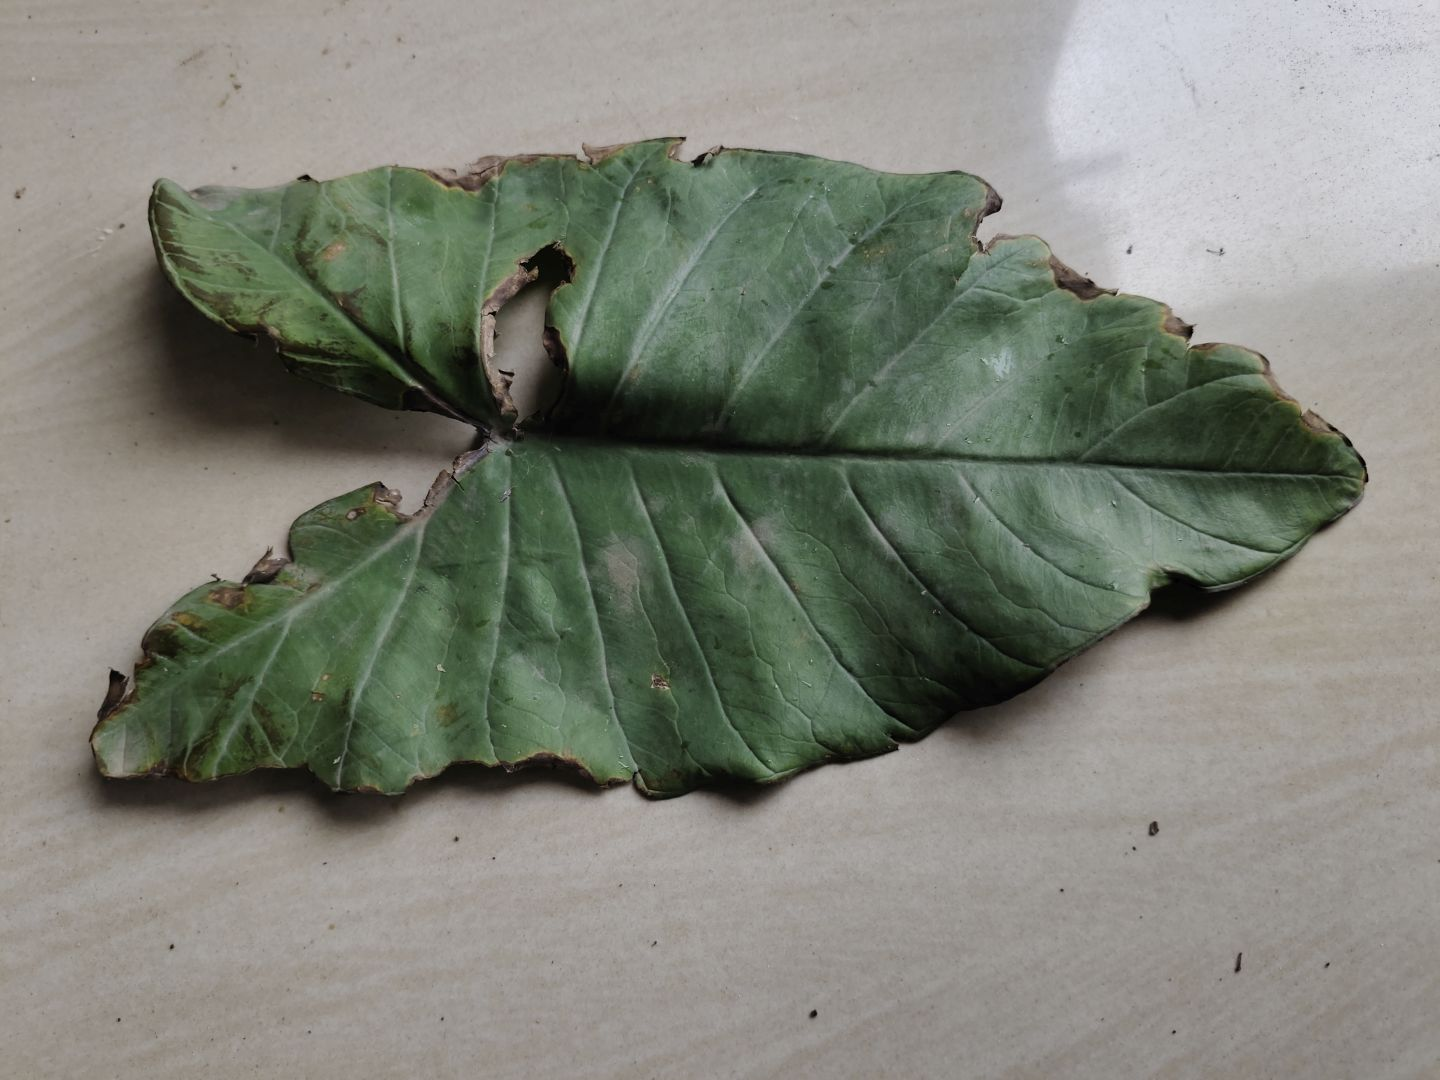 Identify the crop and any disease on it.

taro, leaf blight
